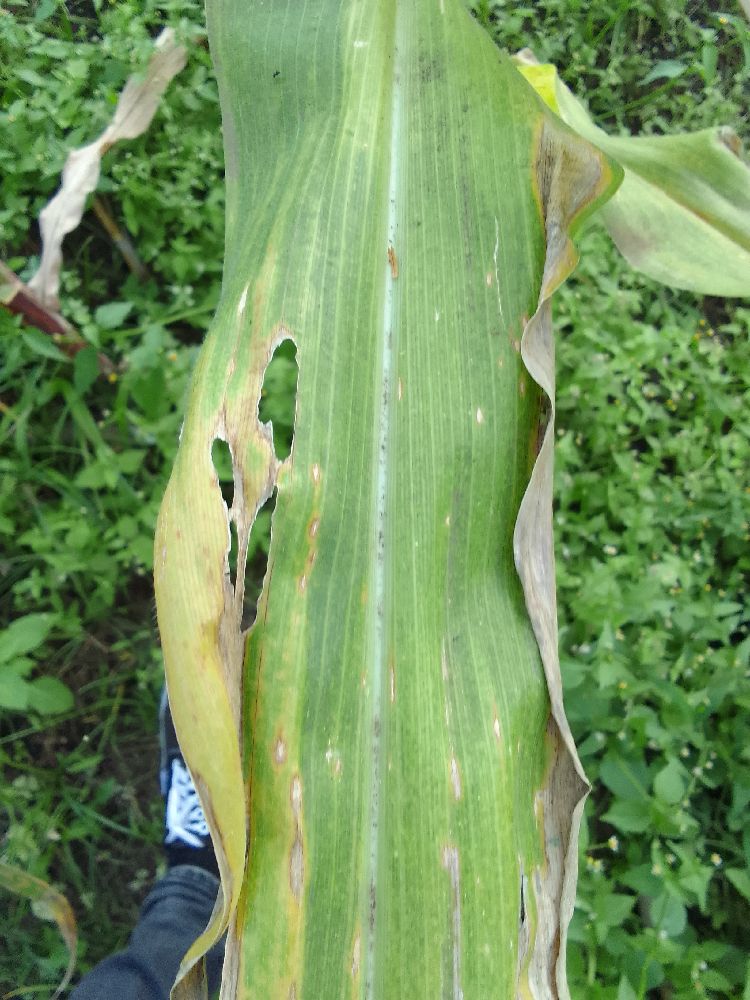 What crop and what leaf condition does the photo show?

maize, maize lethal necrosis
